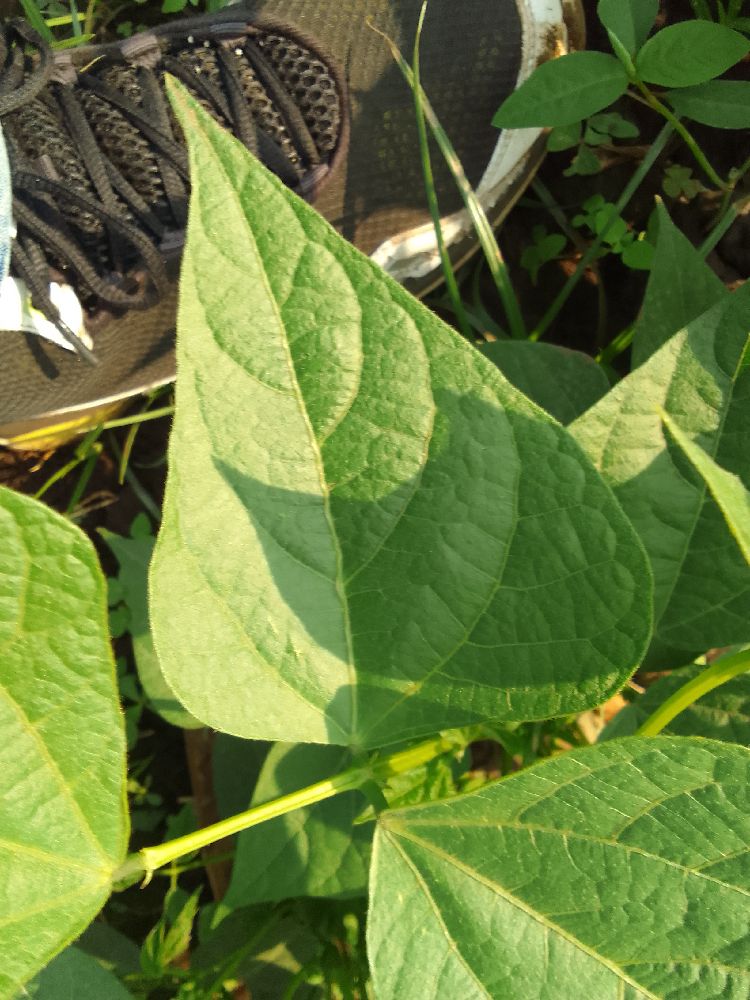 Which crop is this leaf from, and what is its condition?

common bean, healthy
